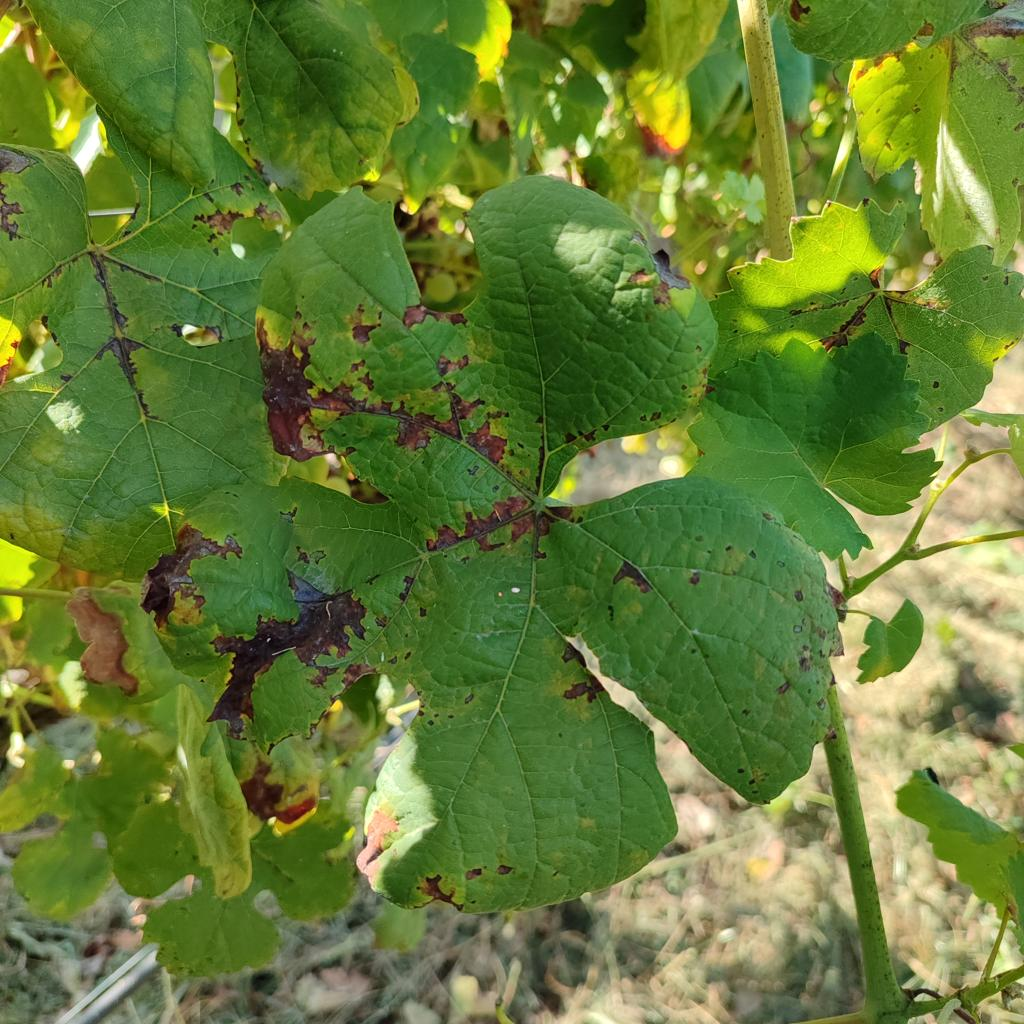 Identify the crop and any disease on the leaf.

grapevine, downy mildew
